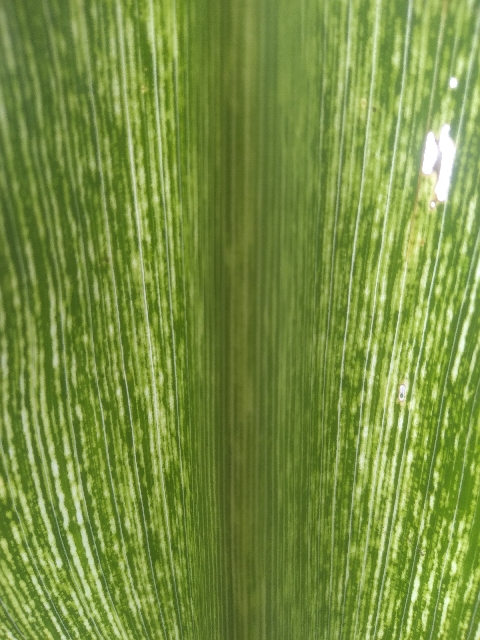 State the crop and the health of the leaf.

maize, maize streak virus
